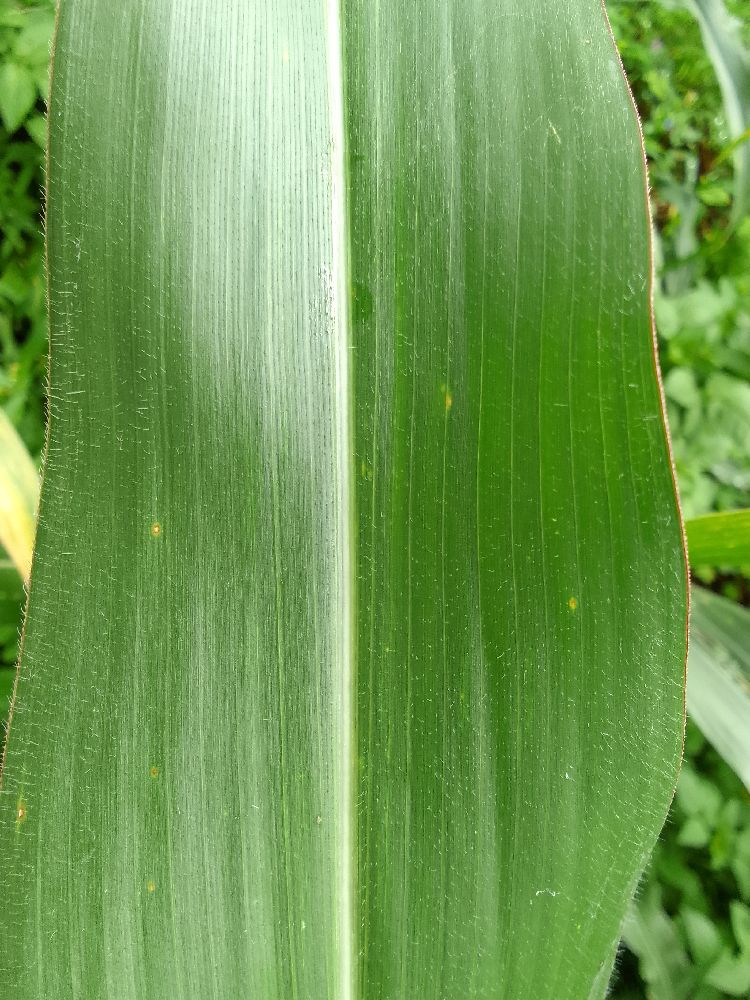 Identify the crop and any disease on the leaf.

maize, healthy
